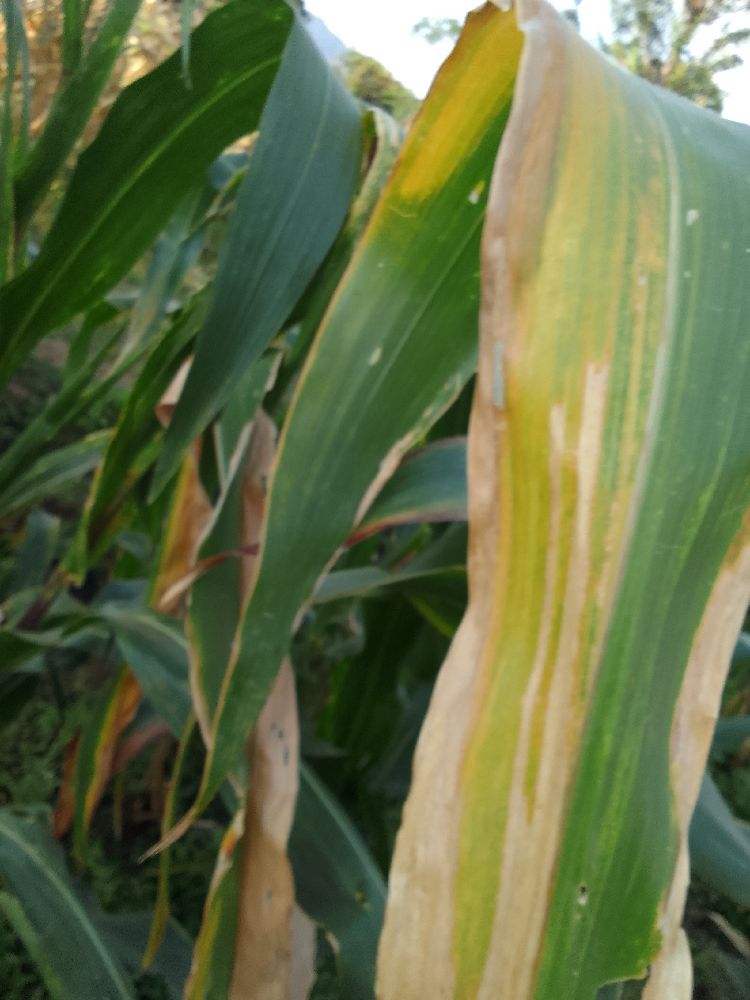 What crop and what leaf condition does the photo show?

maize, maize lethal necrosis
